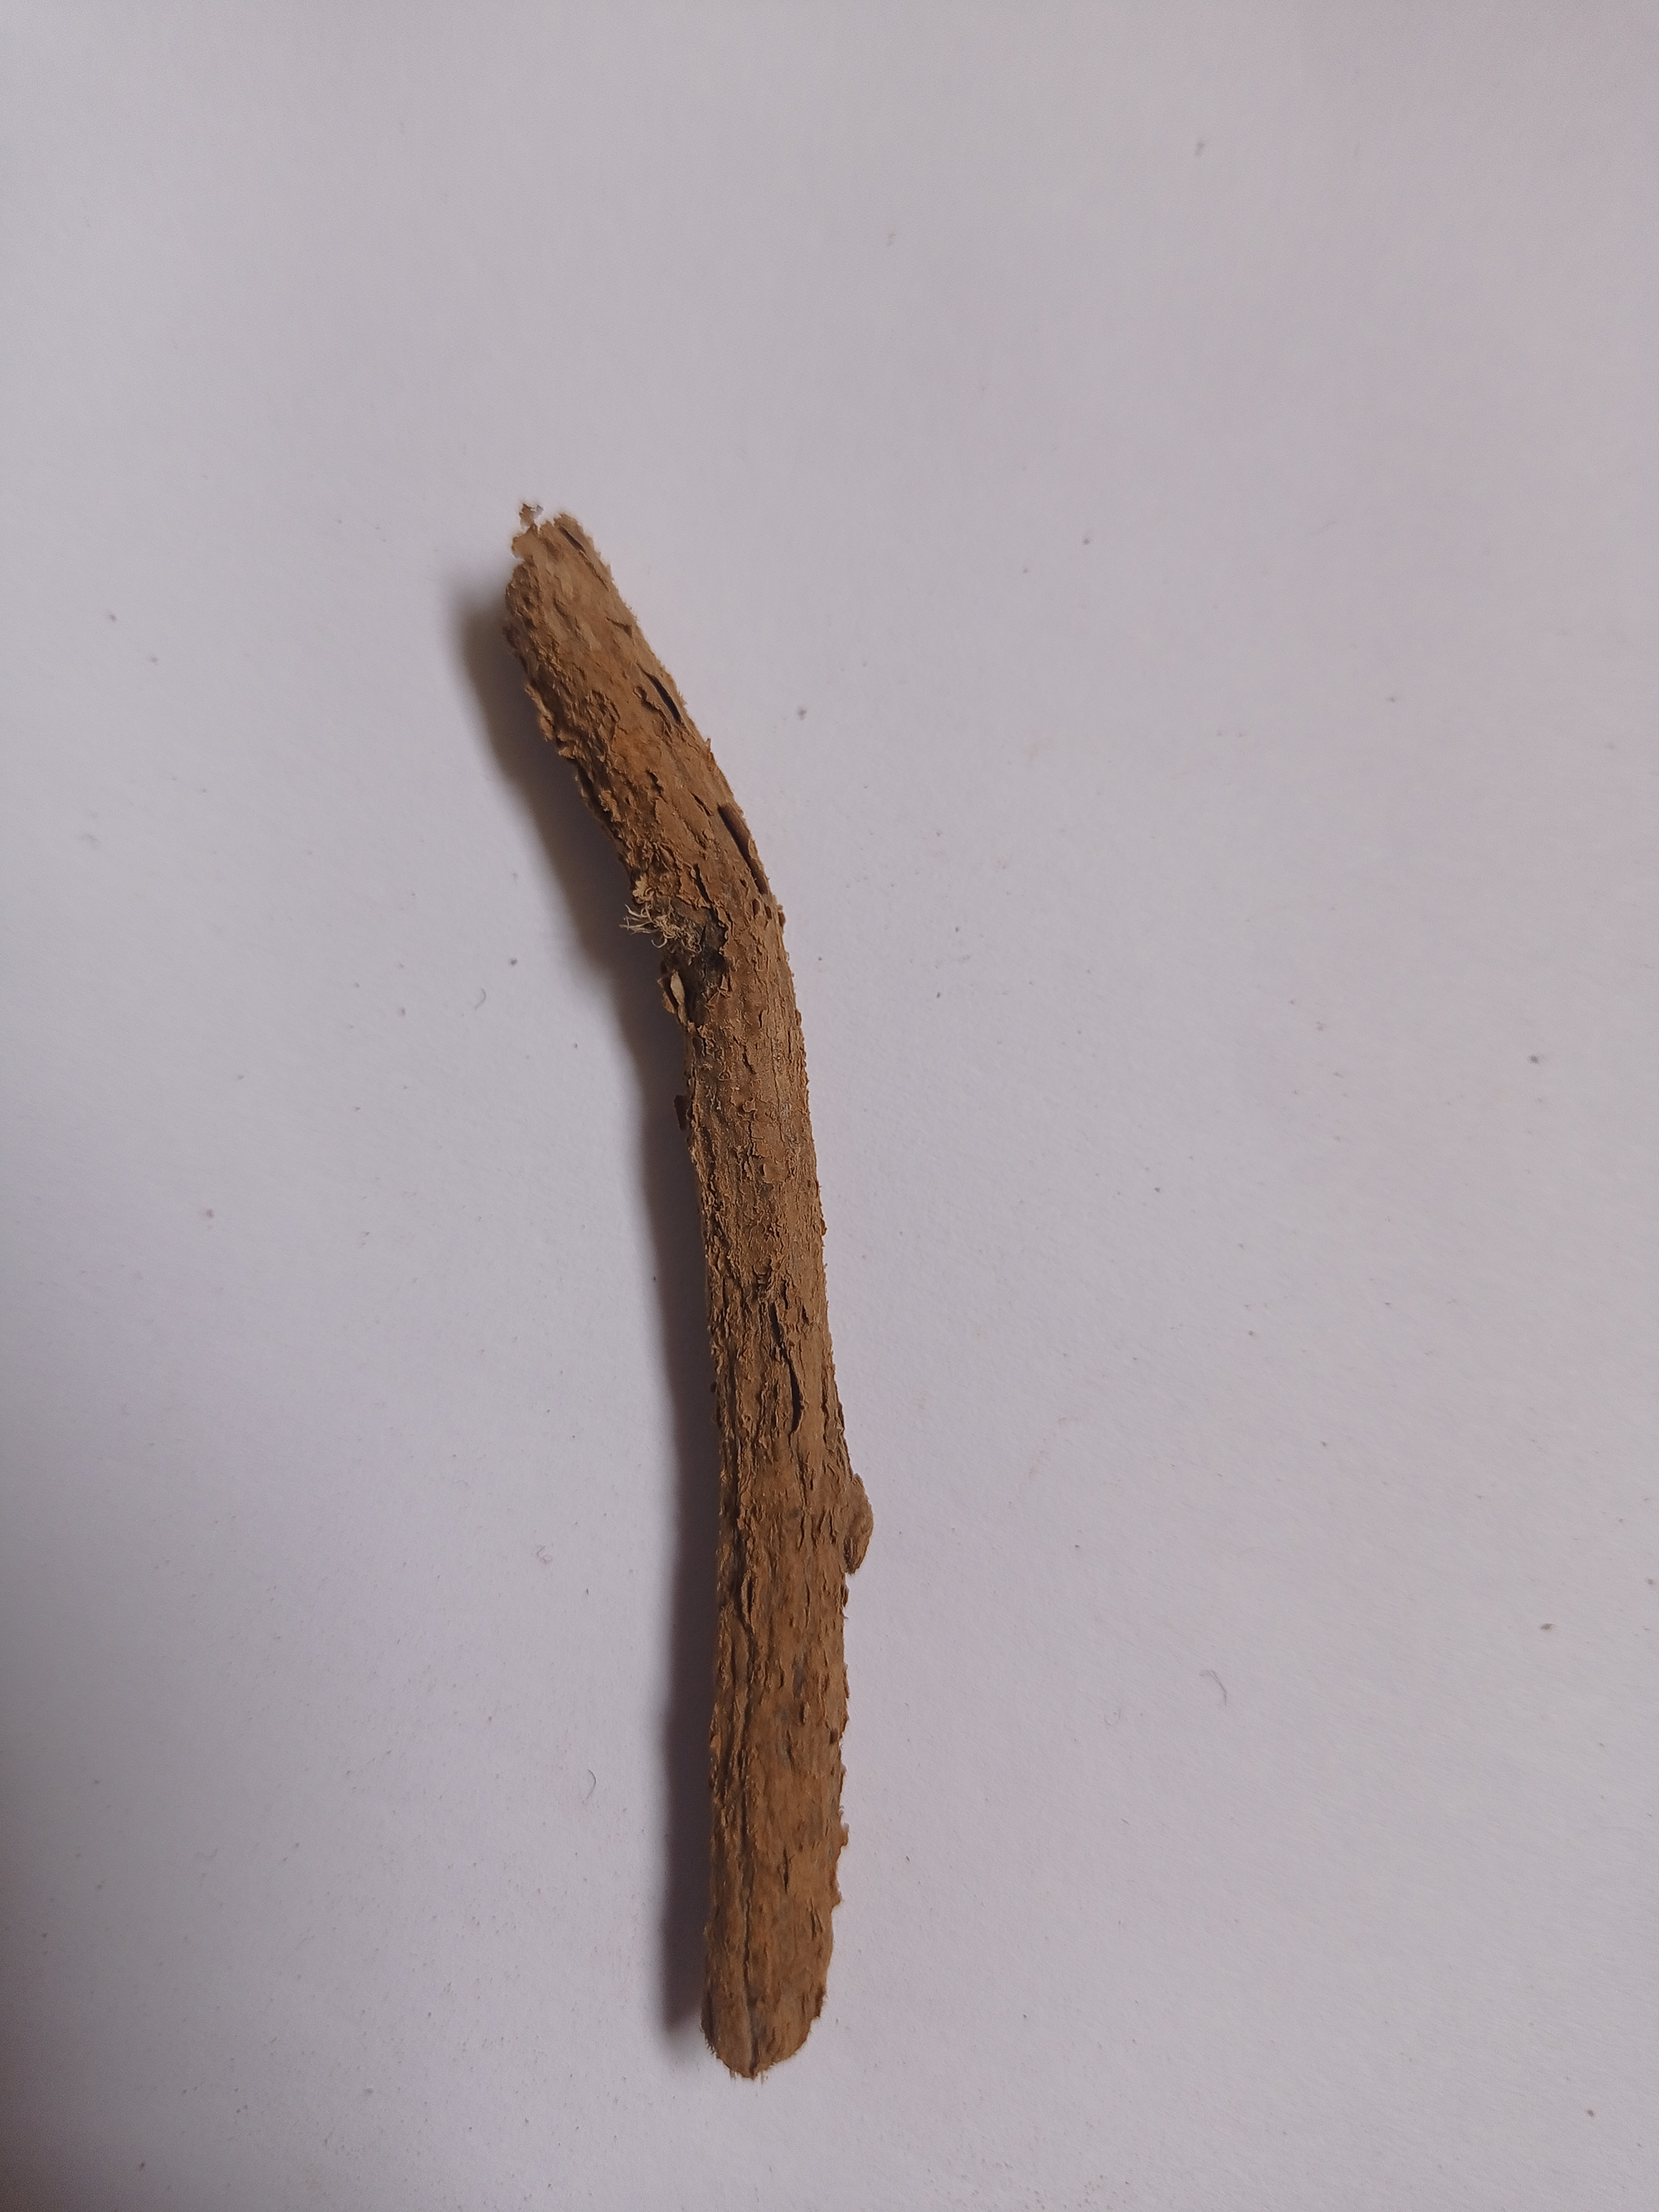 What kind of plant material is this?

jesthamadh
